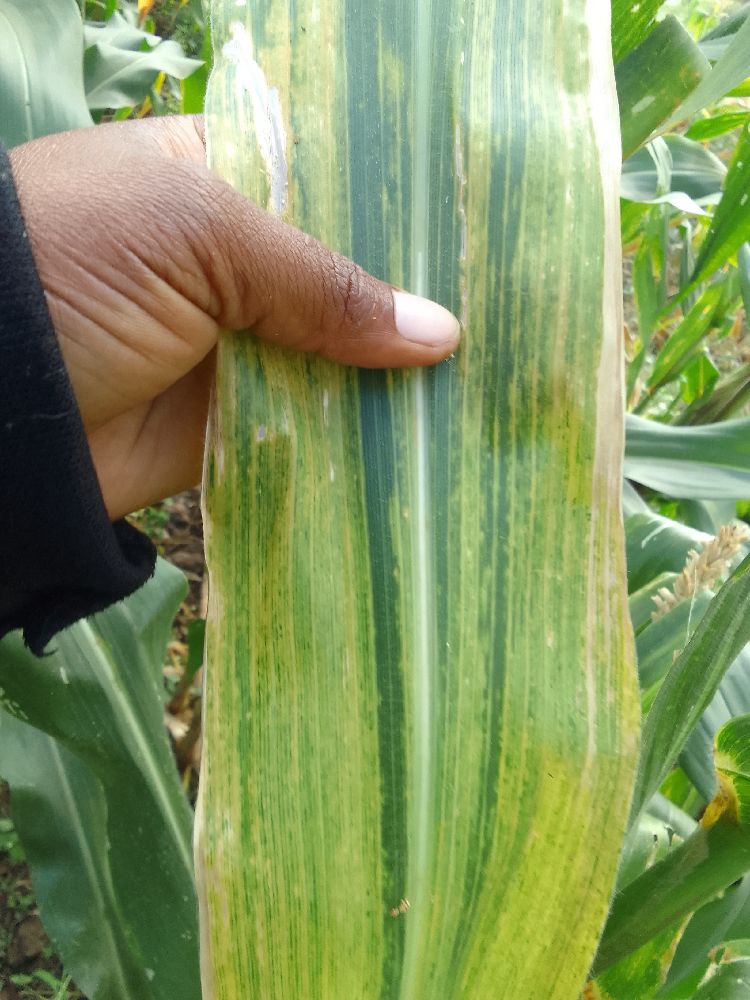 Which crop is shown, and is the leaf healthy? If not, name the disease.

maize, maize lethal necrosis
